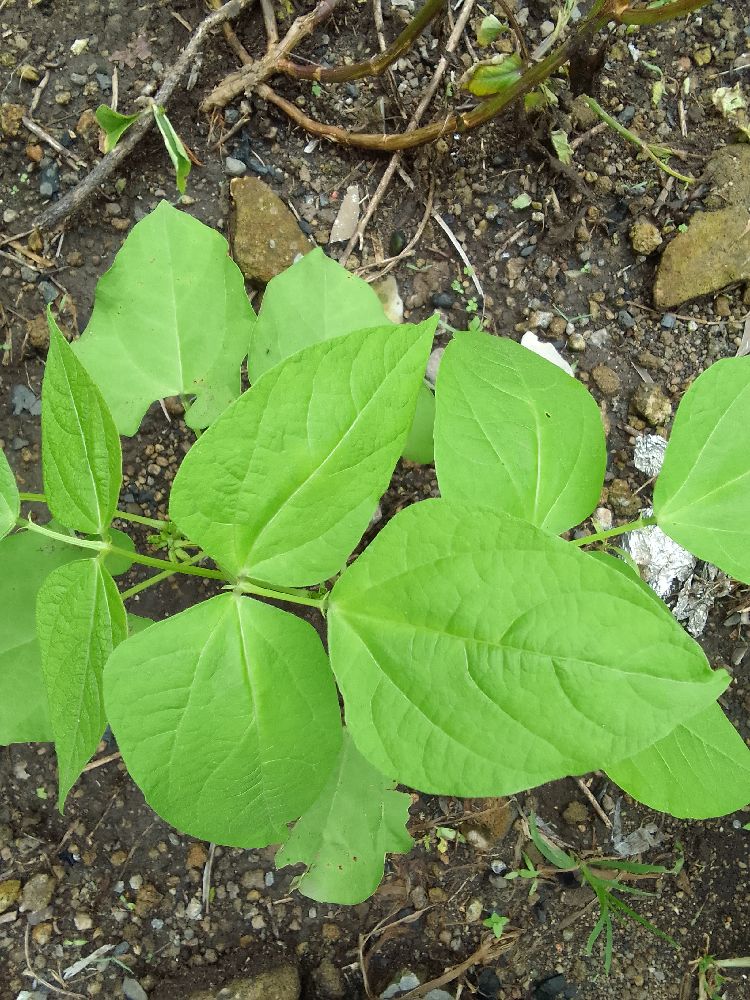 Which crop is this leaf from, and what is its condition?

common bean, healthy
